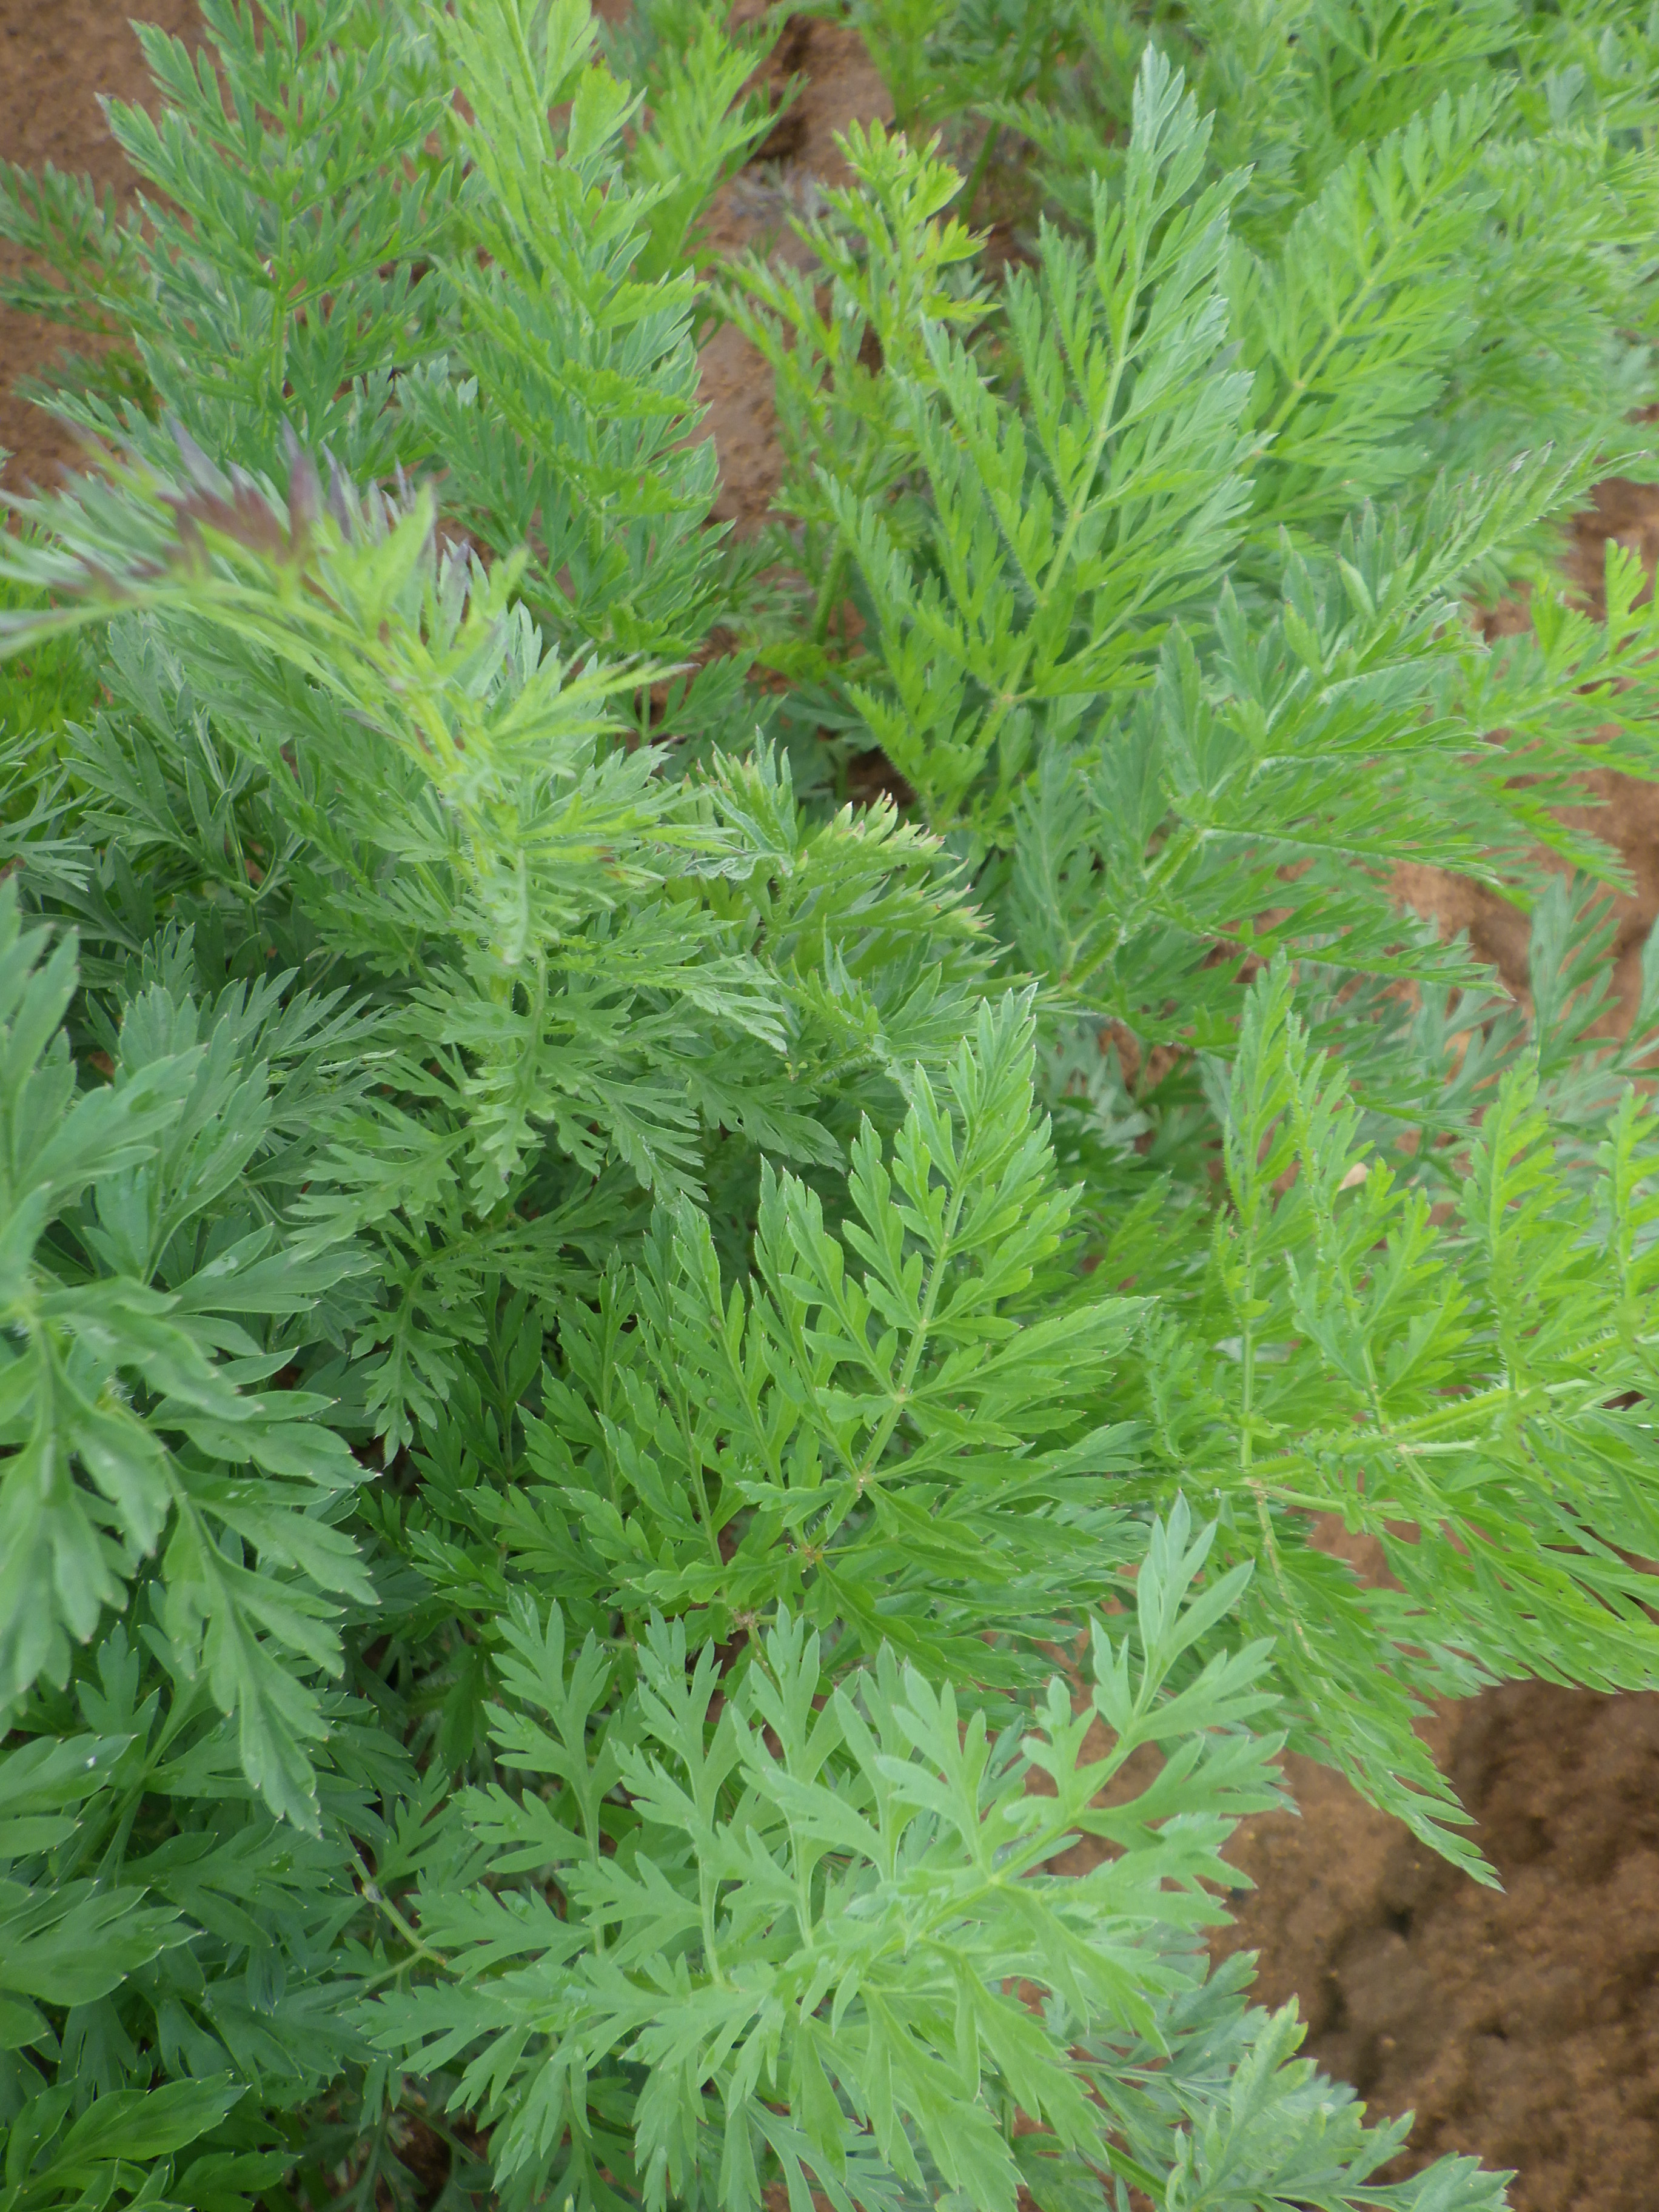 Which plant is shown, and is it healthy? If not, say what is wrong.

carrot, alternaria
